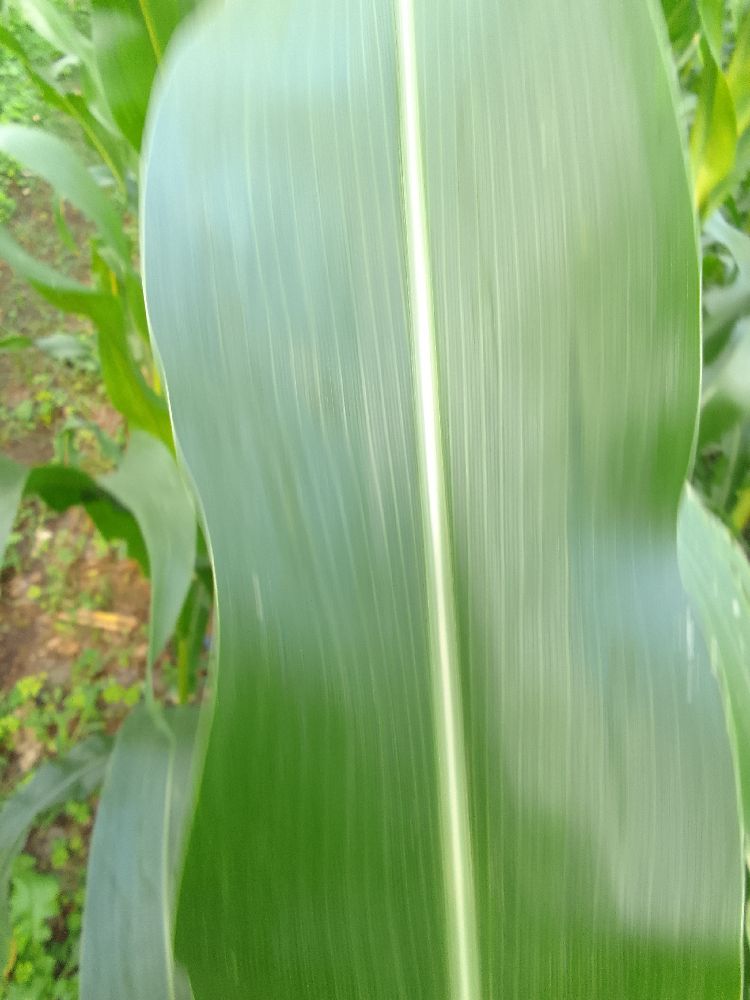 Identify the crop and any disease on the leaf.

maize, healthy
